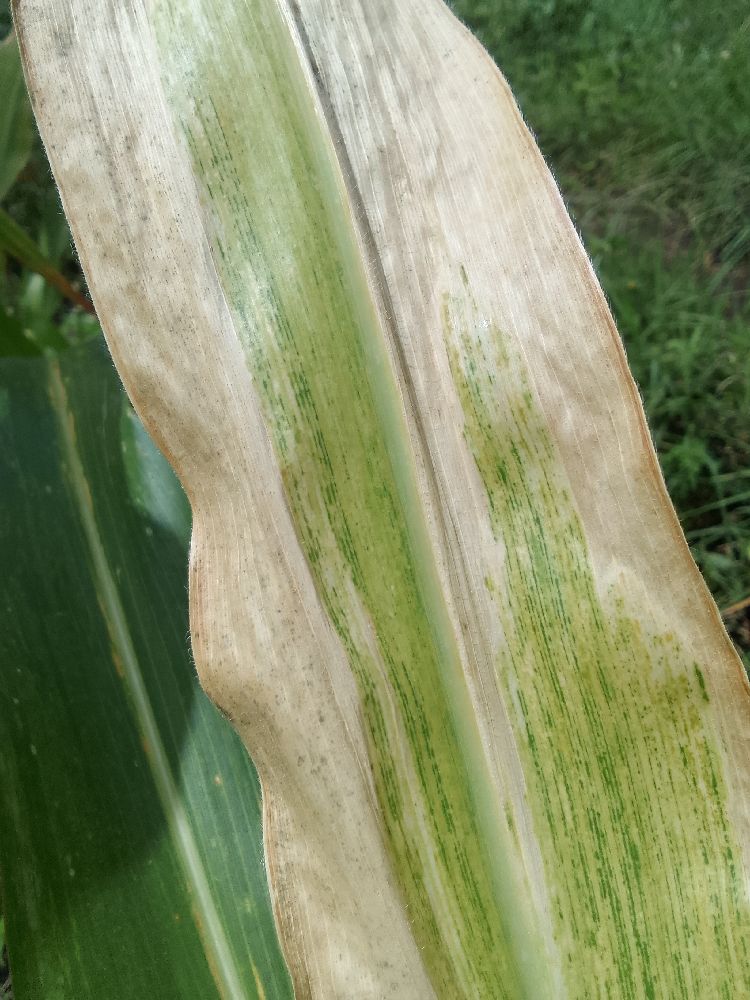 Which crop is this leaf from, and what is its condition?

maize, maize lethal necrosis
